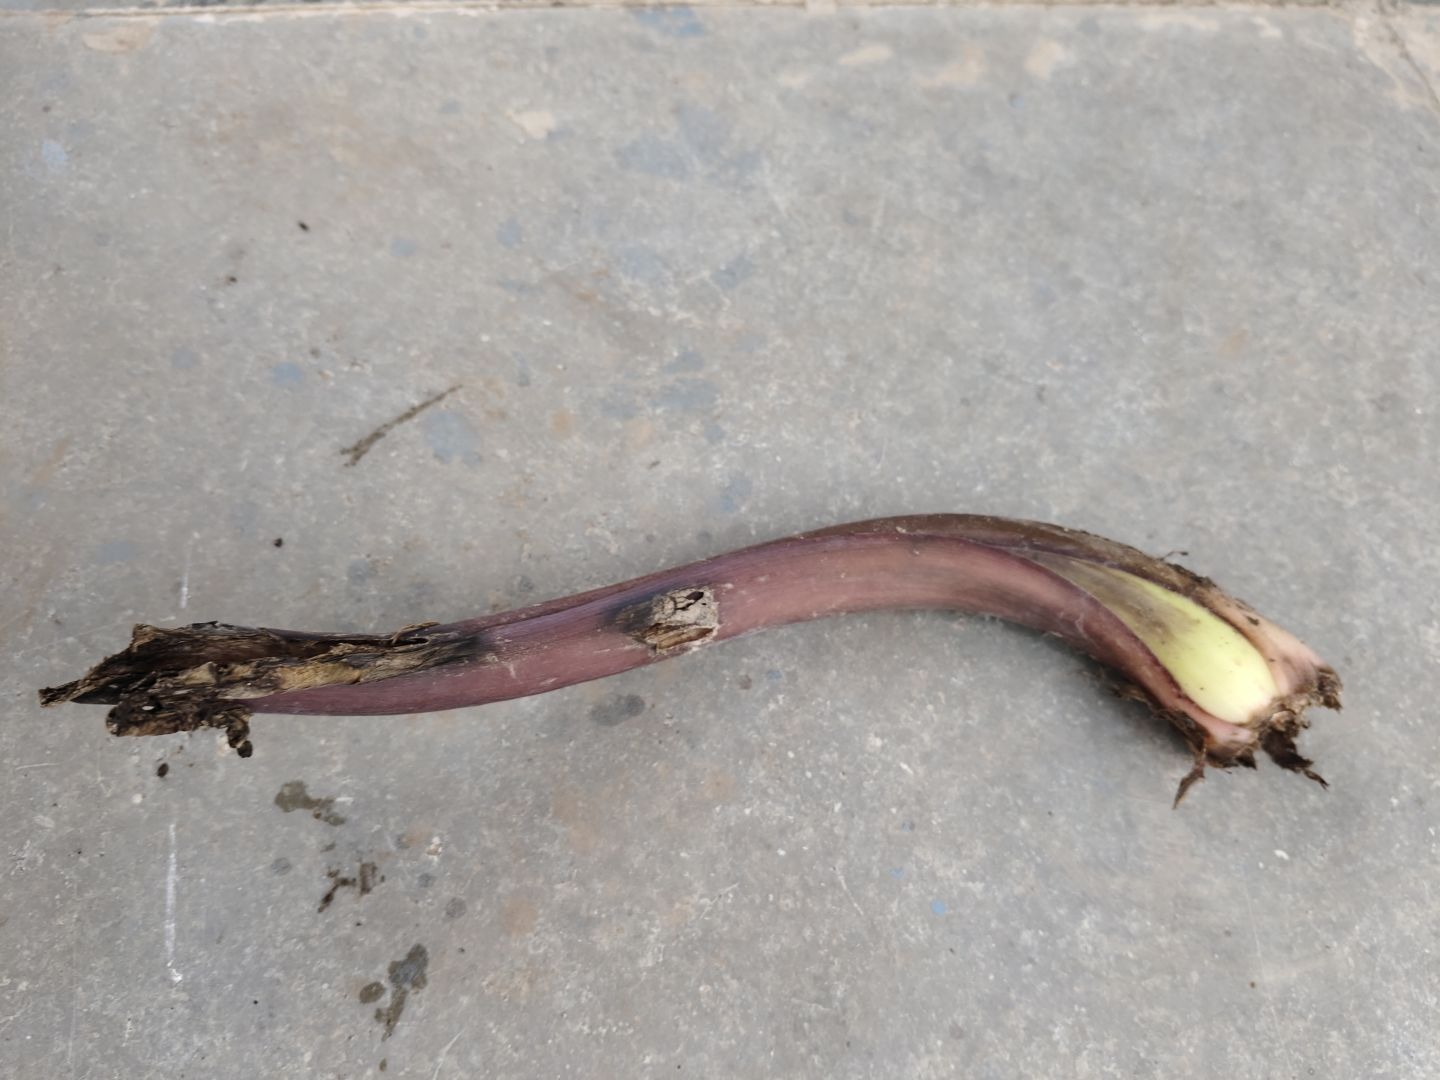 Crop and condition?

taro, root rot
